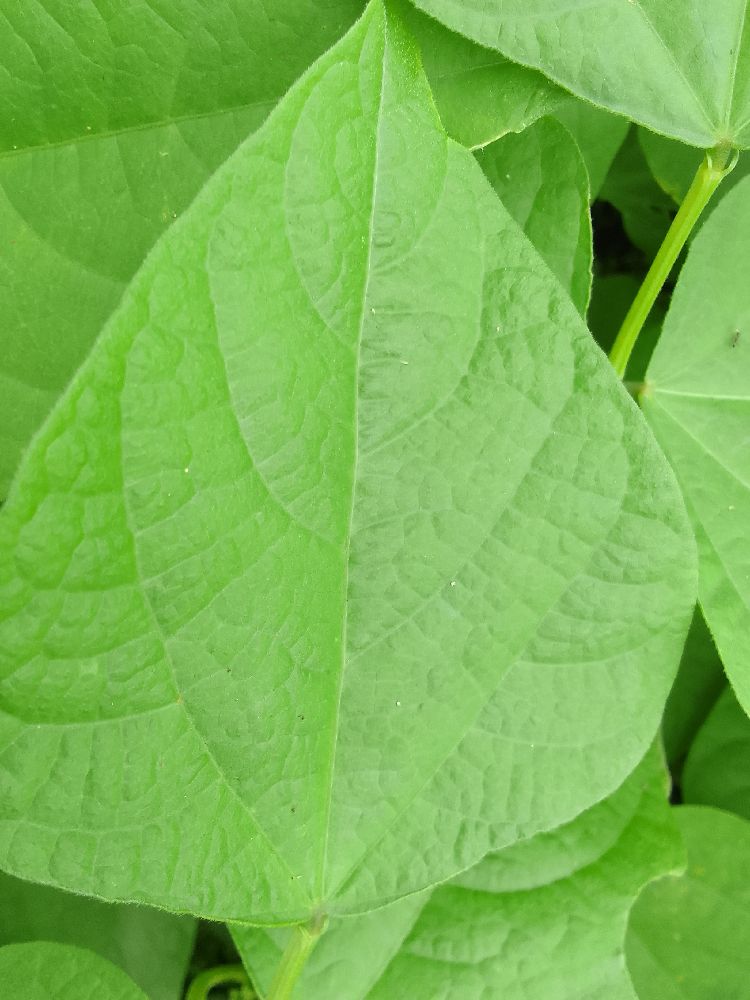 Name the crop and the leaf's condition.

common bean, healthy
